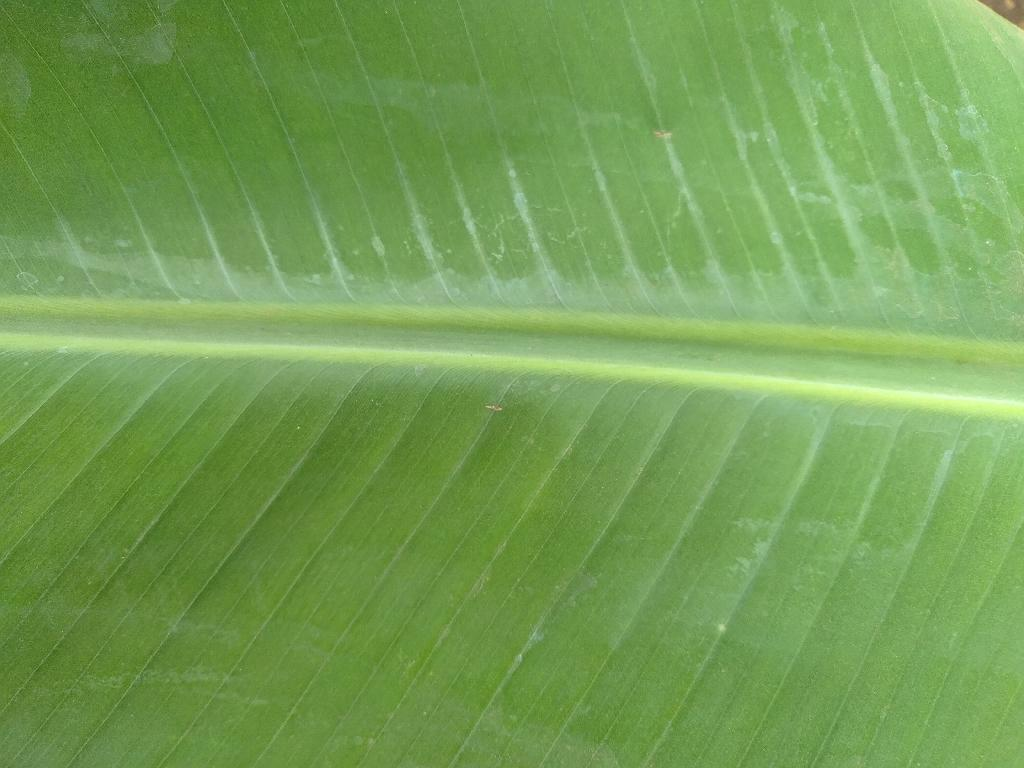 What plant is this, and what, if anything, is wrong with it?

banana, healthy
